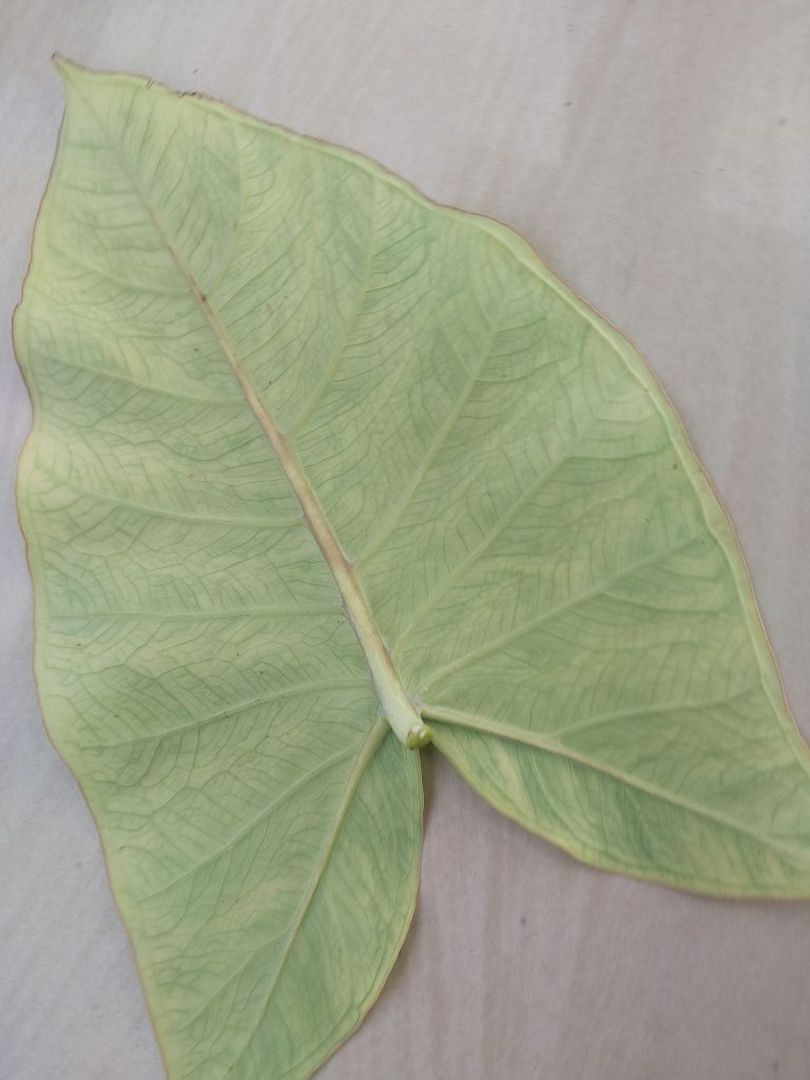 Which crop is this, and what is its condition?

taro, mosaic
